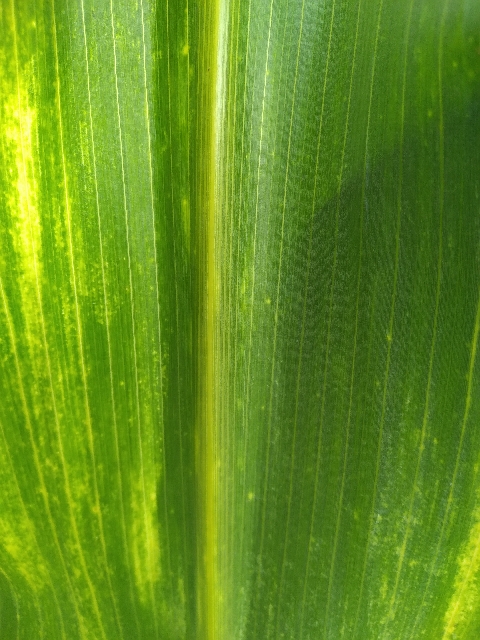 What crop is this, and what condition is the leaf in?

maize, maize lethal necrosis
